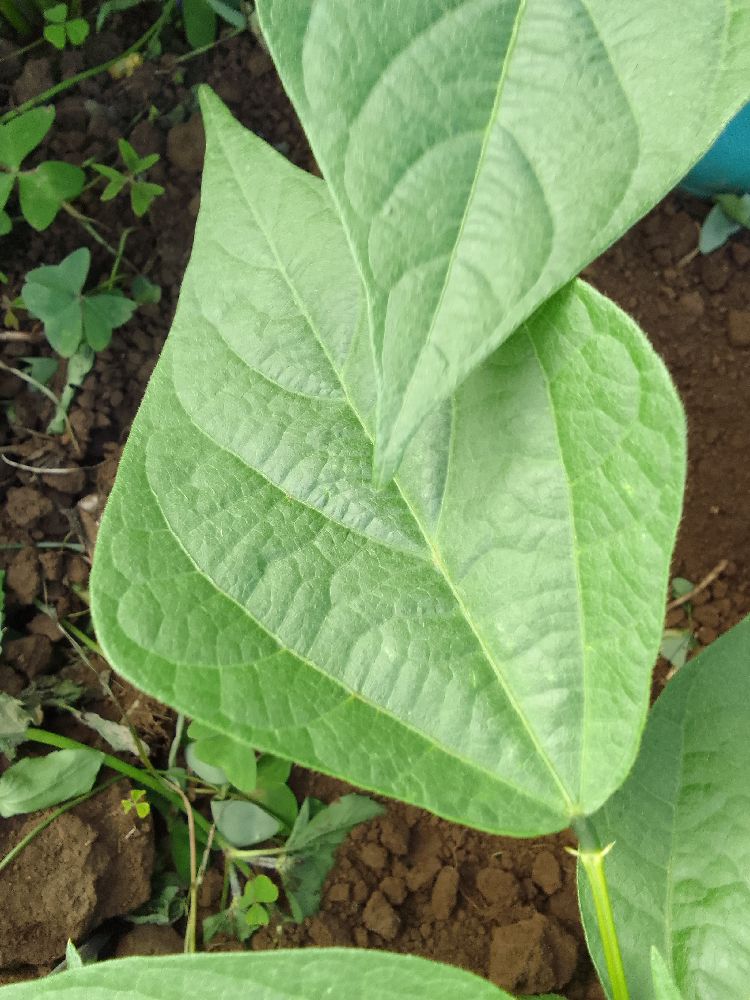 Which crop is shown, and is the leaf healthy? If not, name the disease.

common bean, healthy
